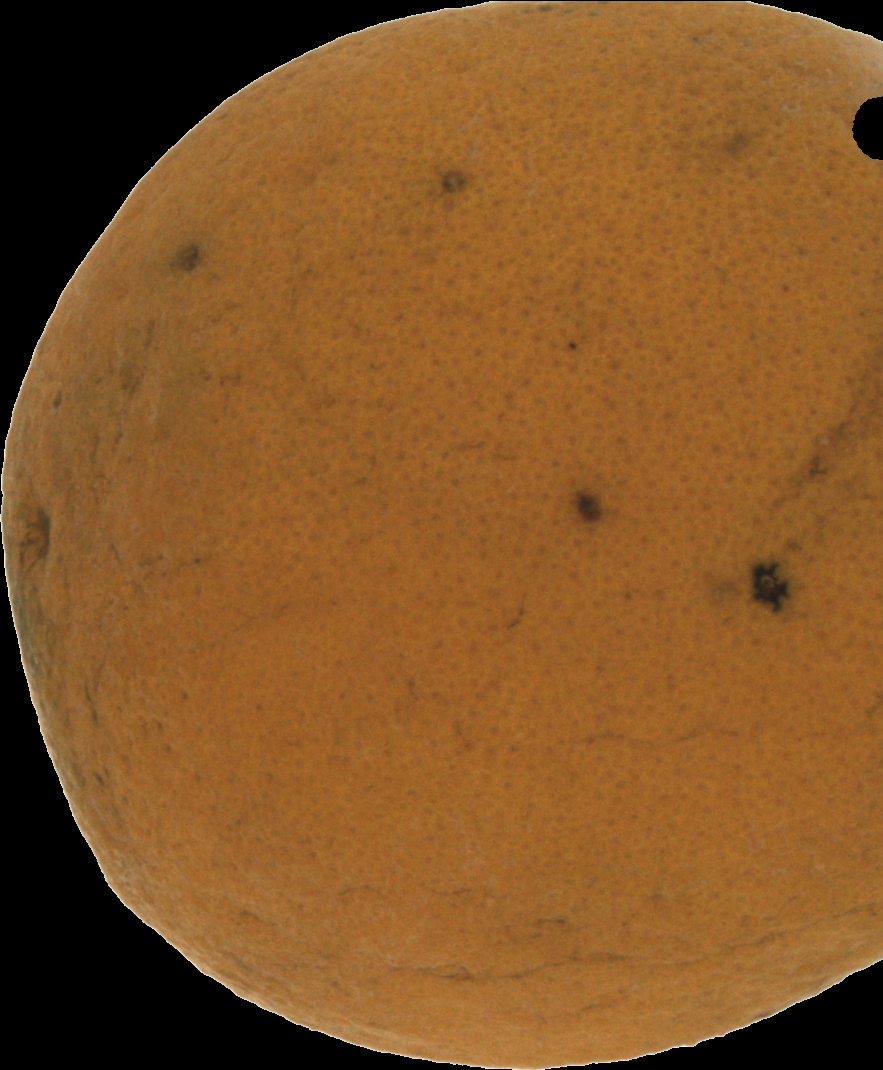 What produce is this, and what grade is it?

orange, bad
